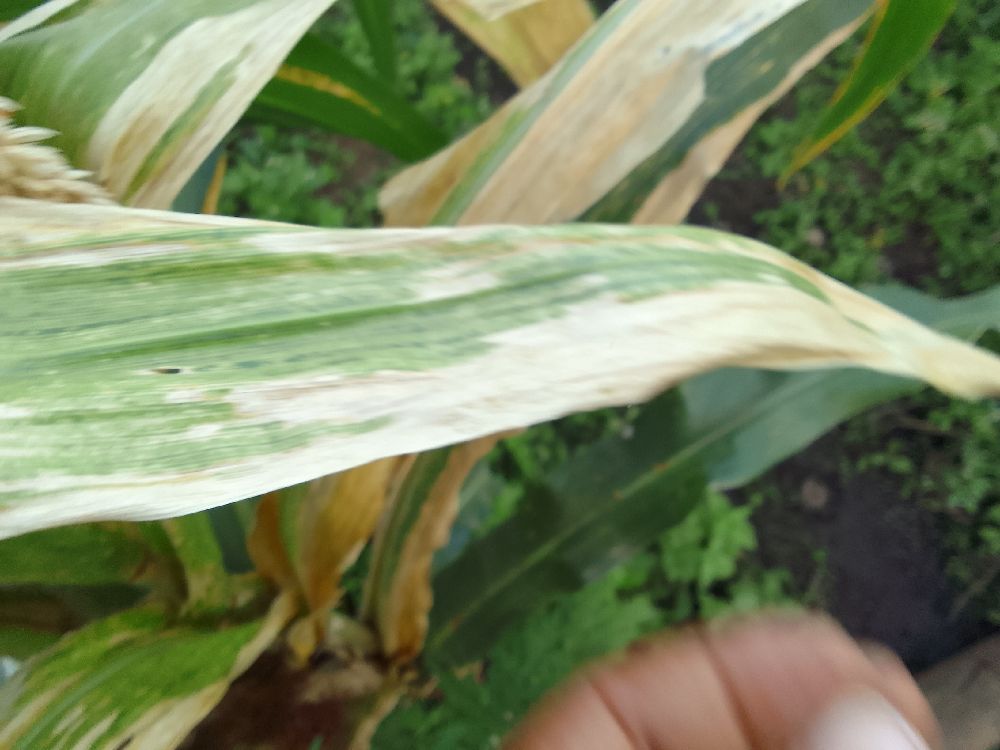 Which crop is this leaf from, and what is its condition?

maize, maize lethal necrosis
